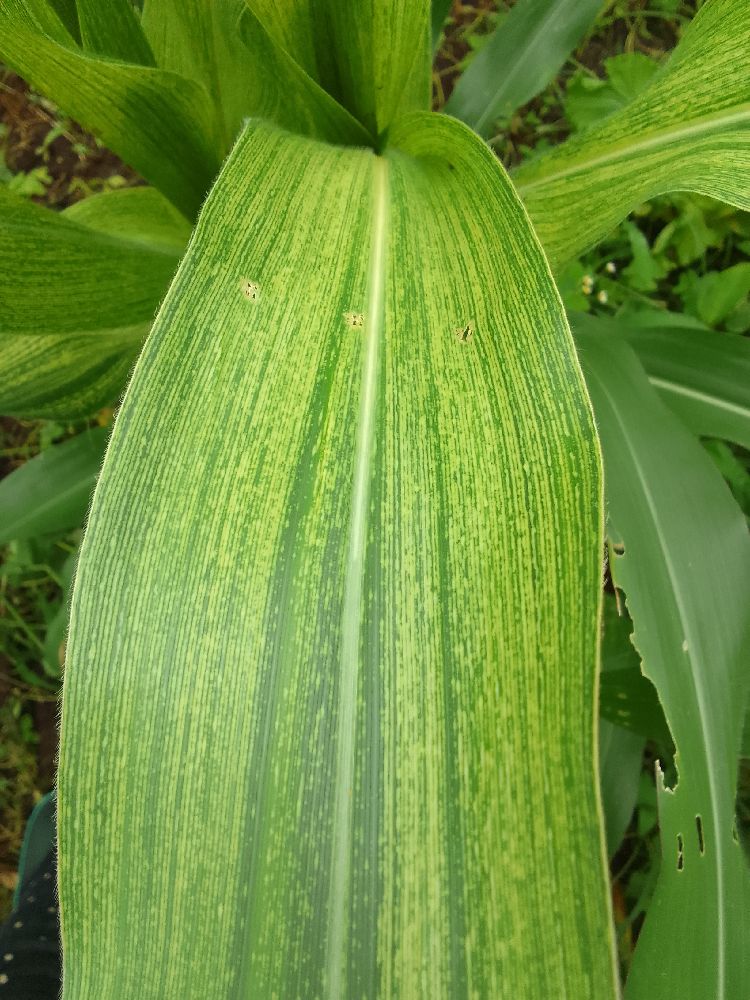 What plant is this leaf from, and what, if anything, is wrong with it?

maize, maize streak virus
